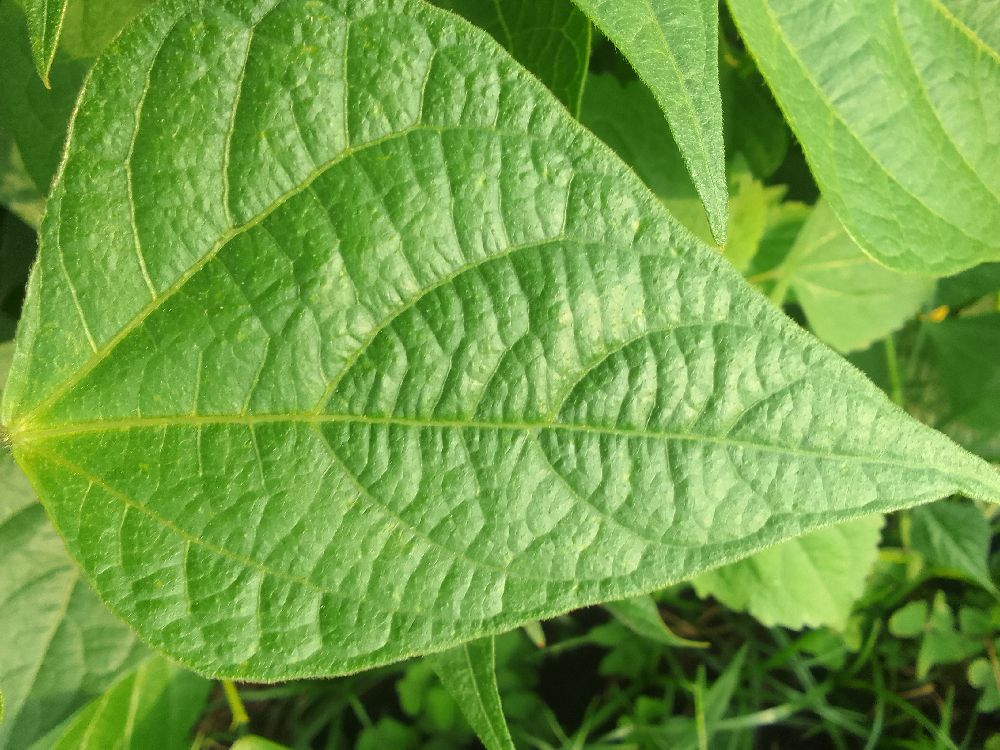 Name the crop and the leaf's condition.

common bean, healthy
